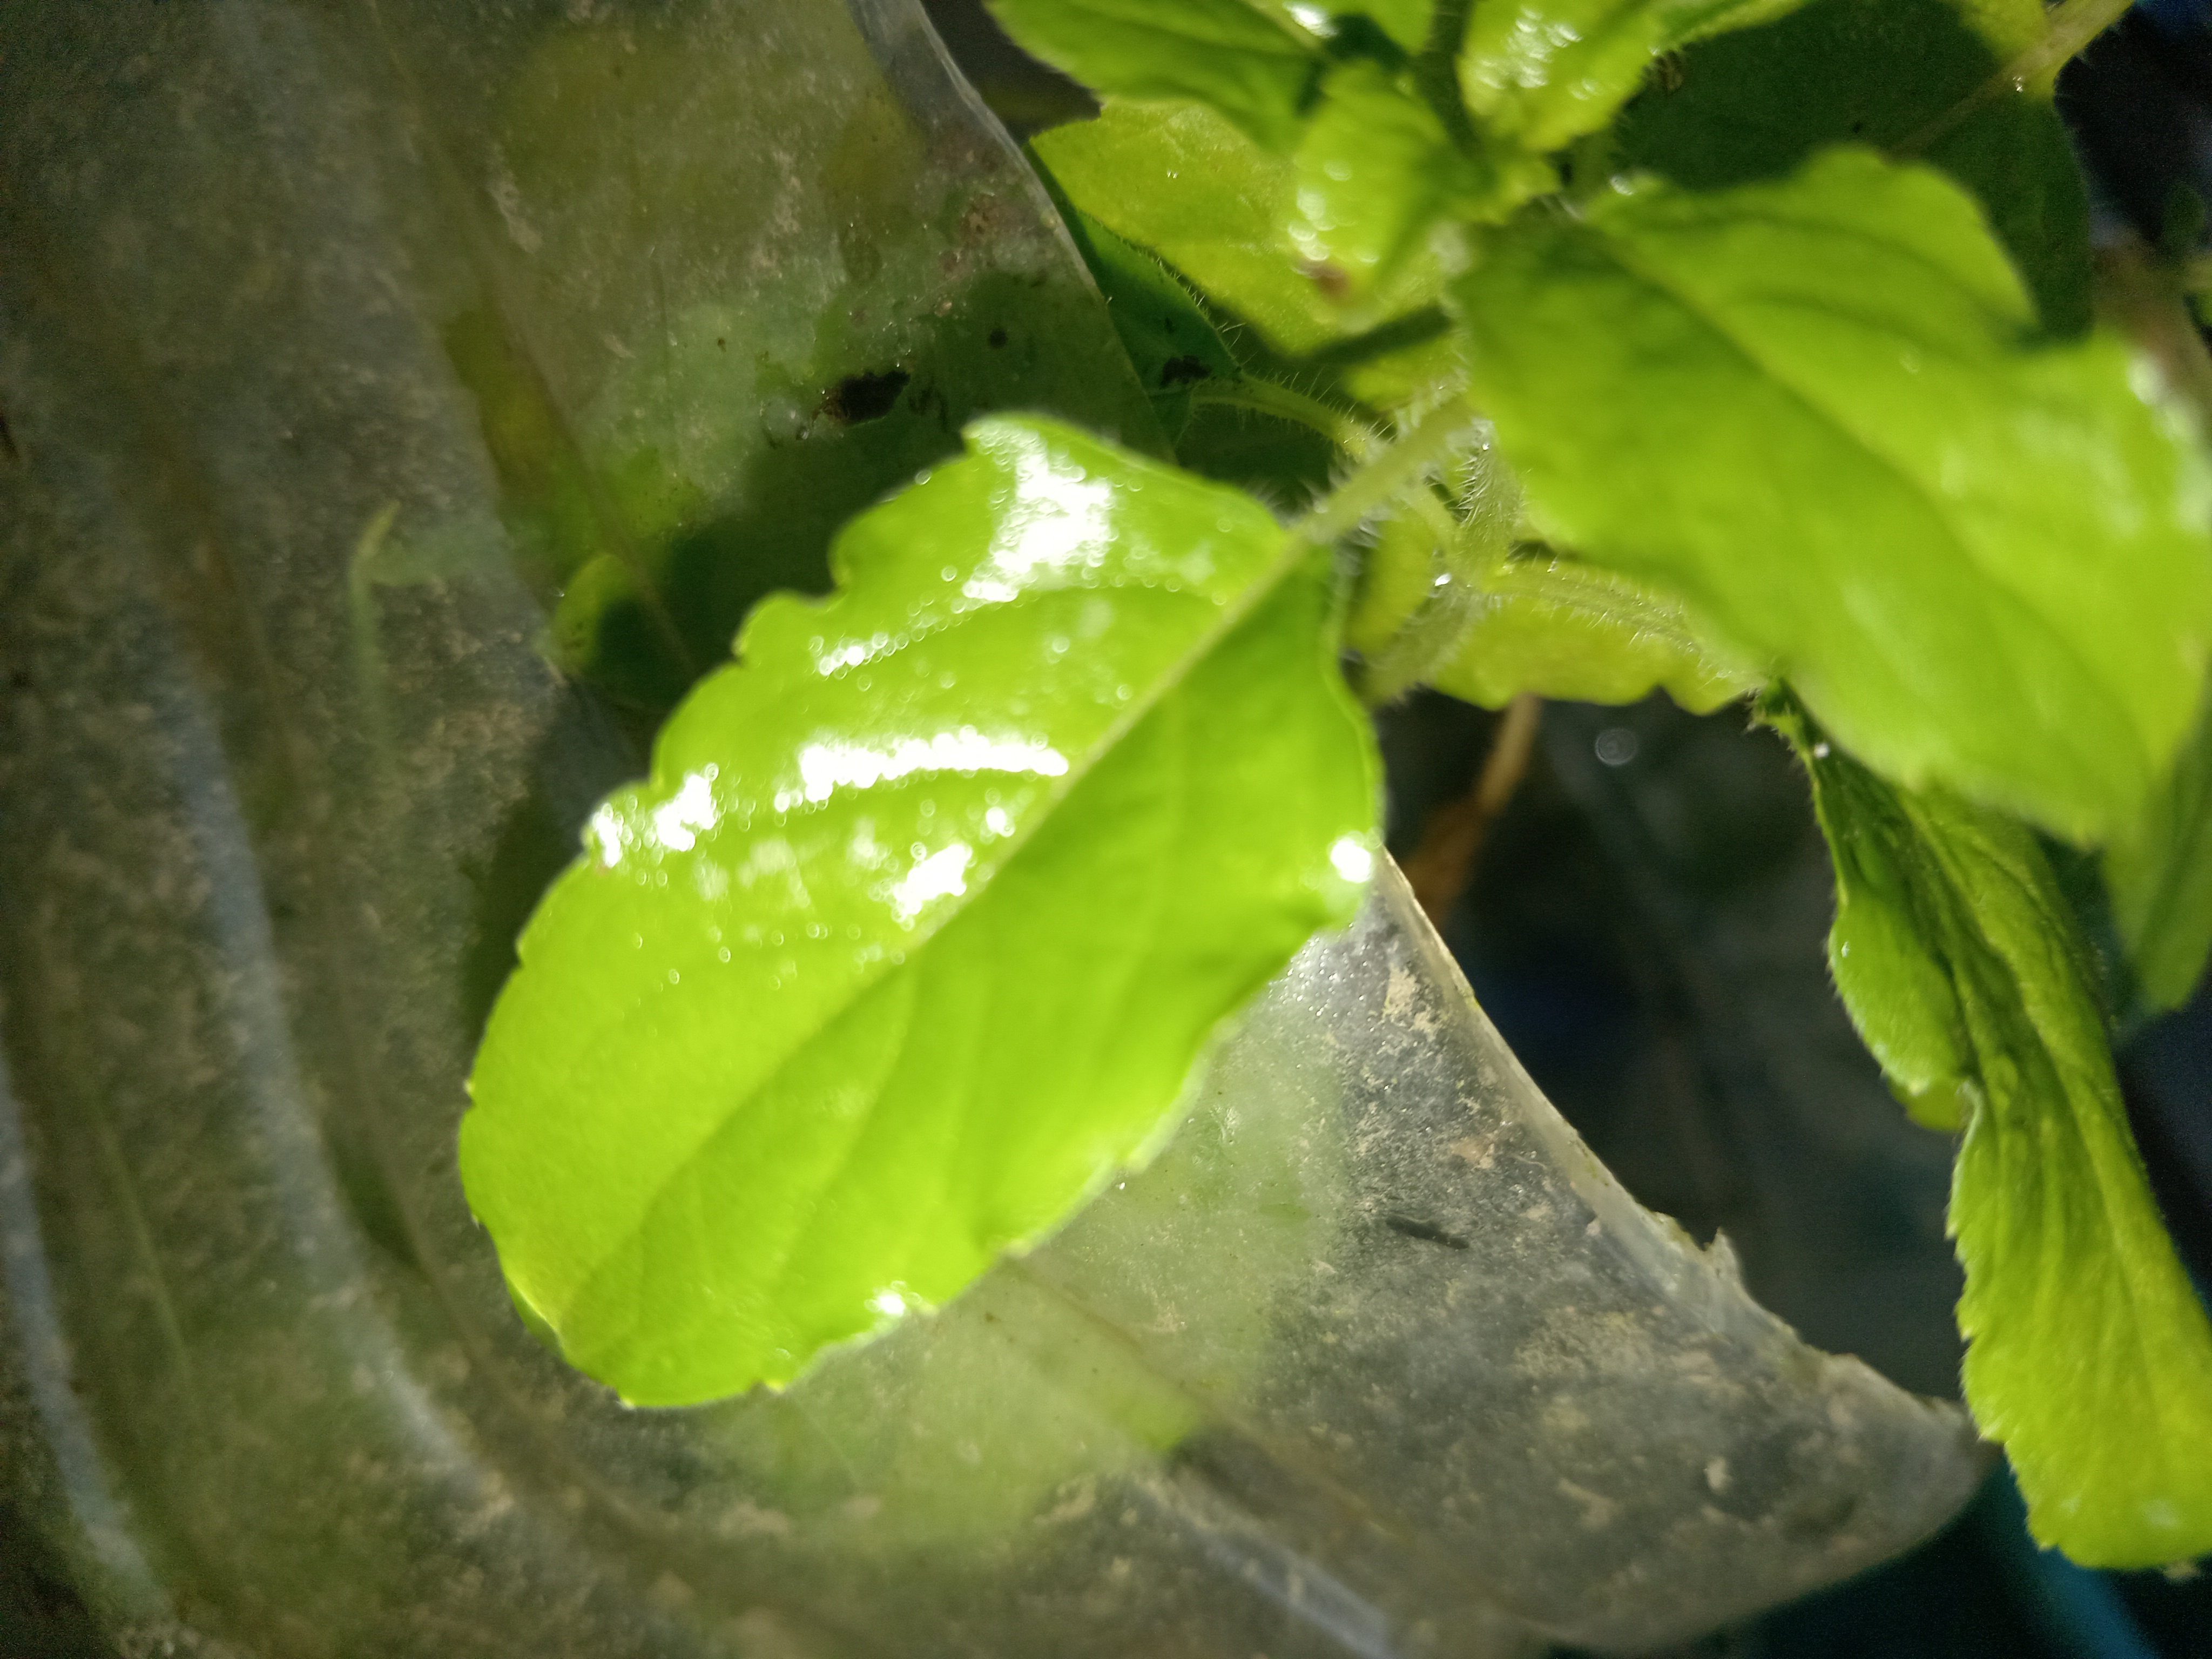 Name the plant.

tulshi
